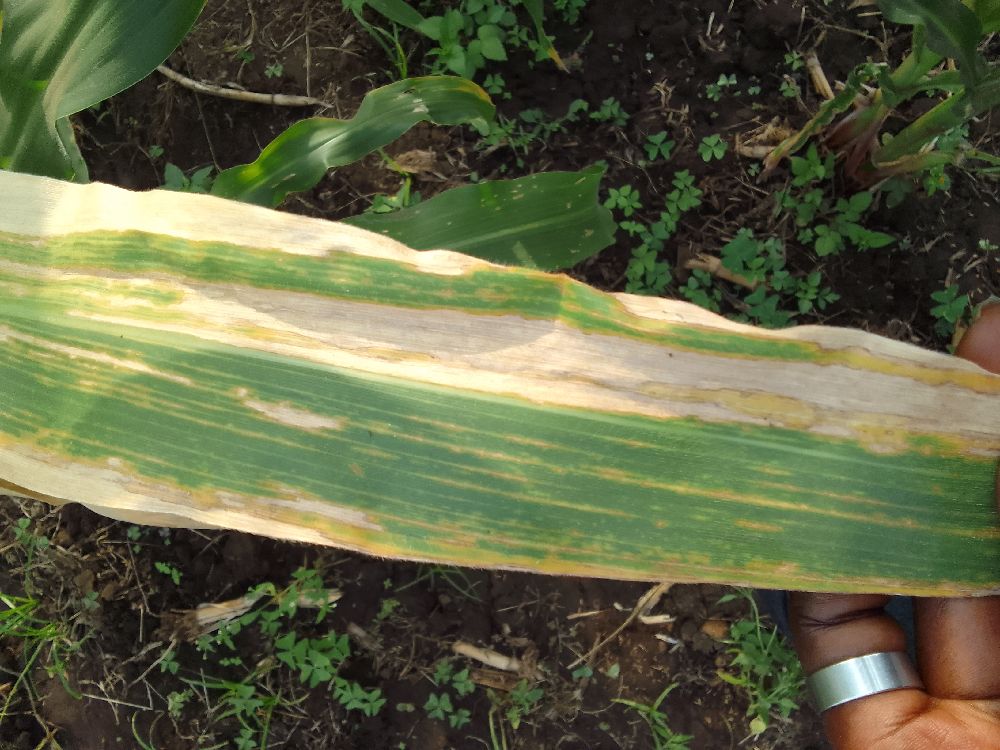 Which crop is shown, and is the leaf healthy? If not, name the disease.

maize, maize lethal necrosis
